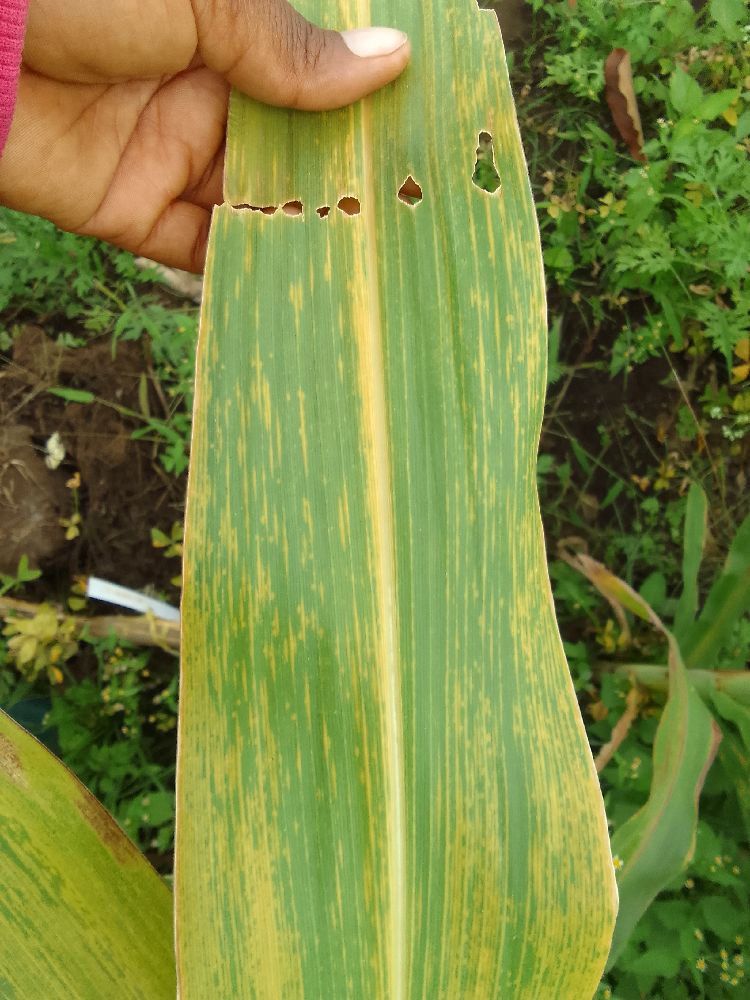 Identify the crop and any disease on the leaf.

maize, maize lethal necrosis
